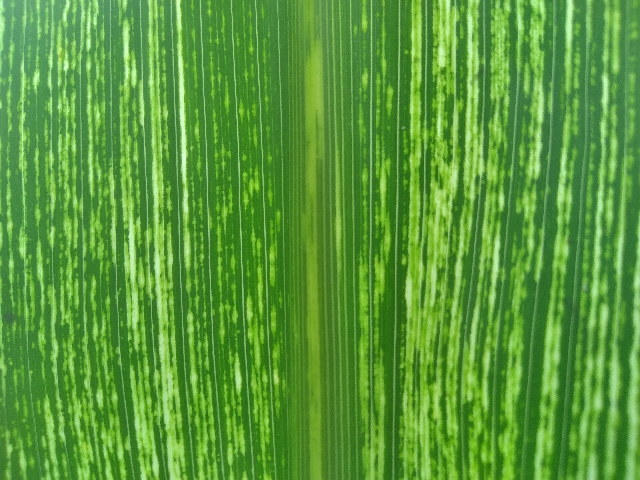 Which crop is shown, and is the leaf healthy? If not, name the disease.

maize, maize streak virus
